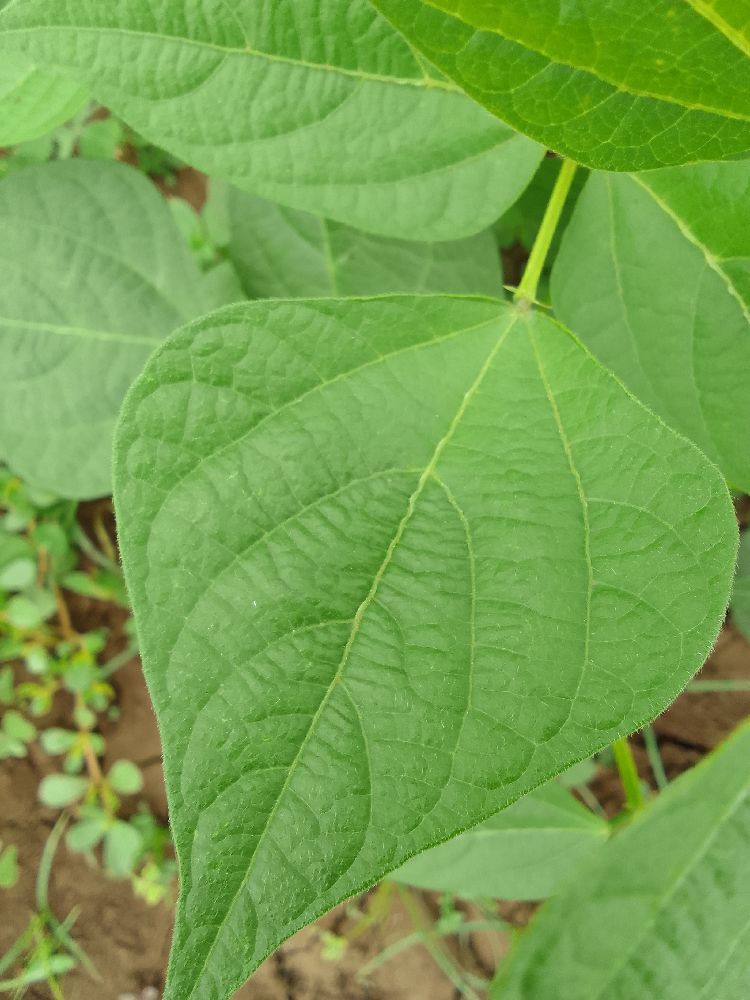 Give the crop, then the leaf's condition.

common bean, healthy
